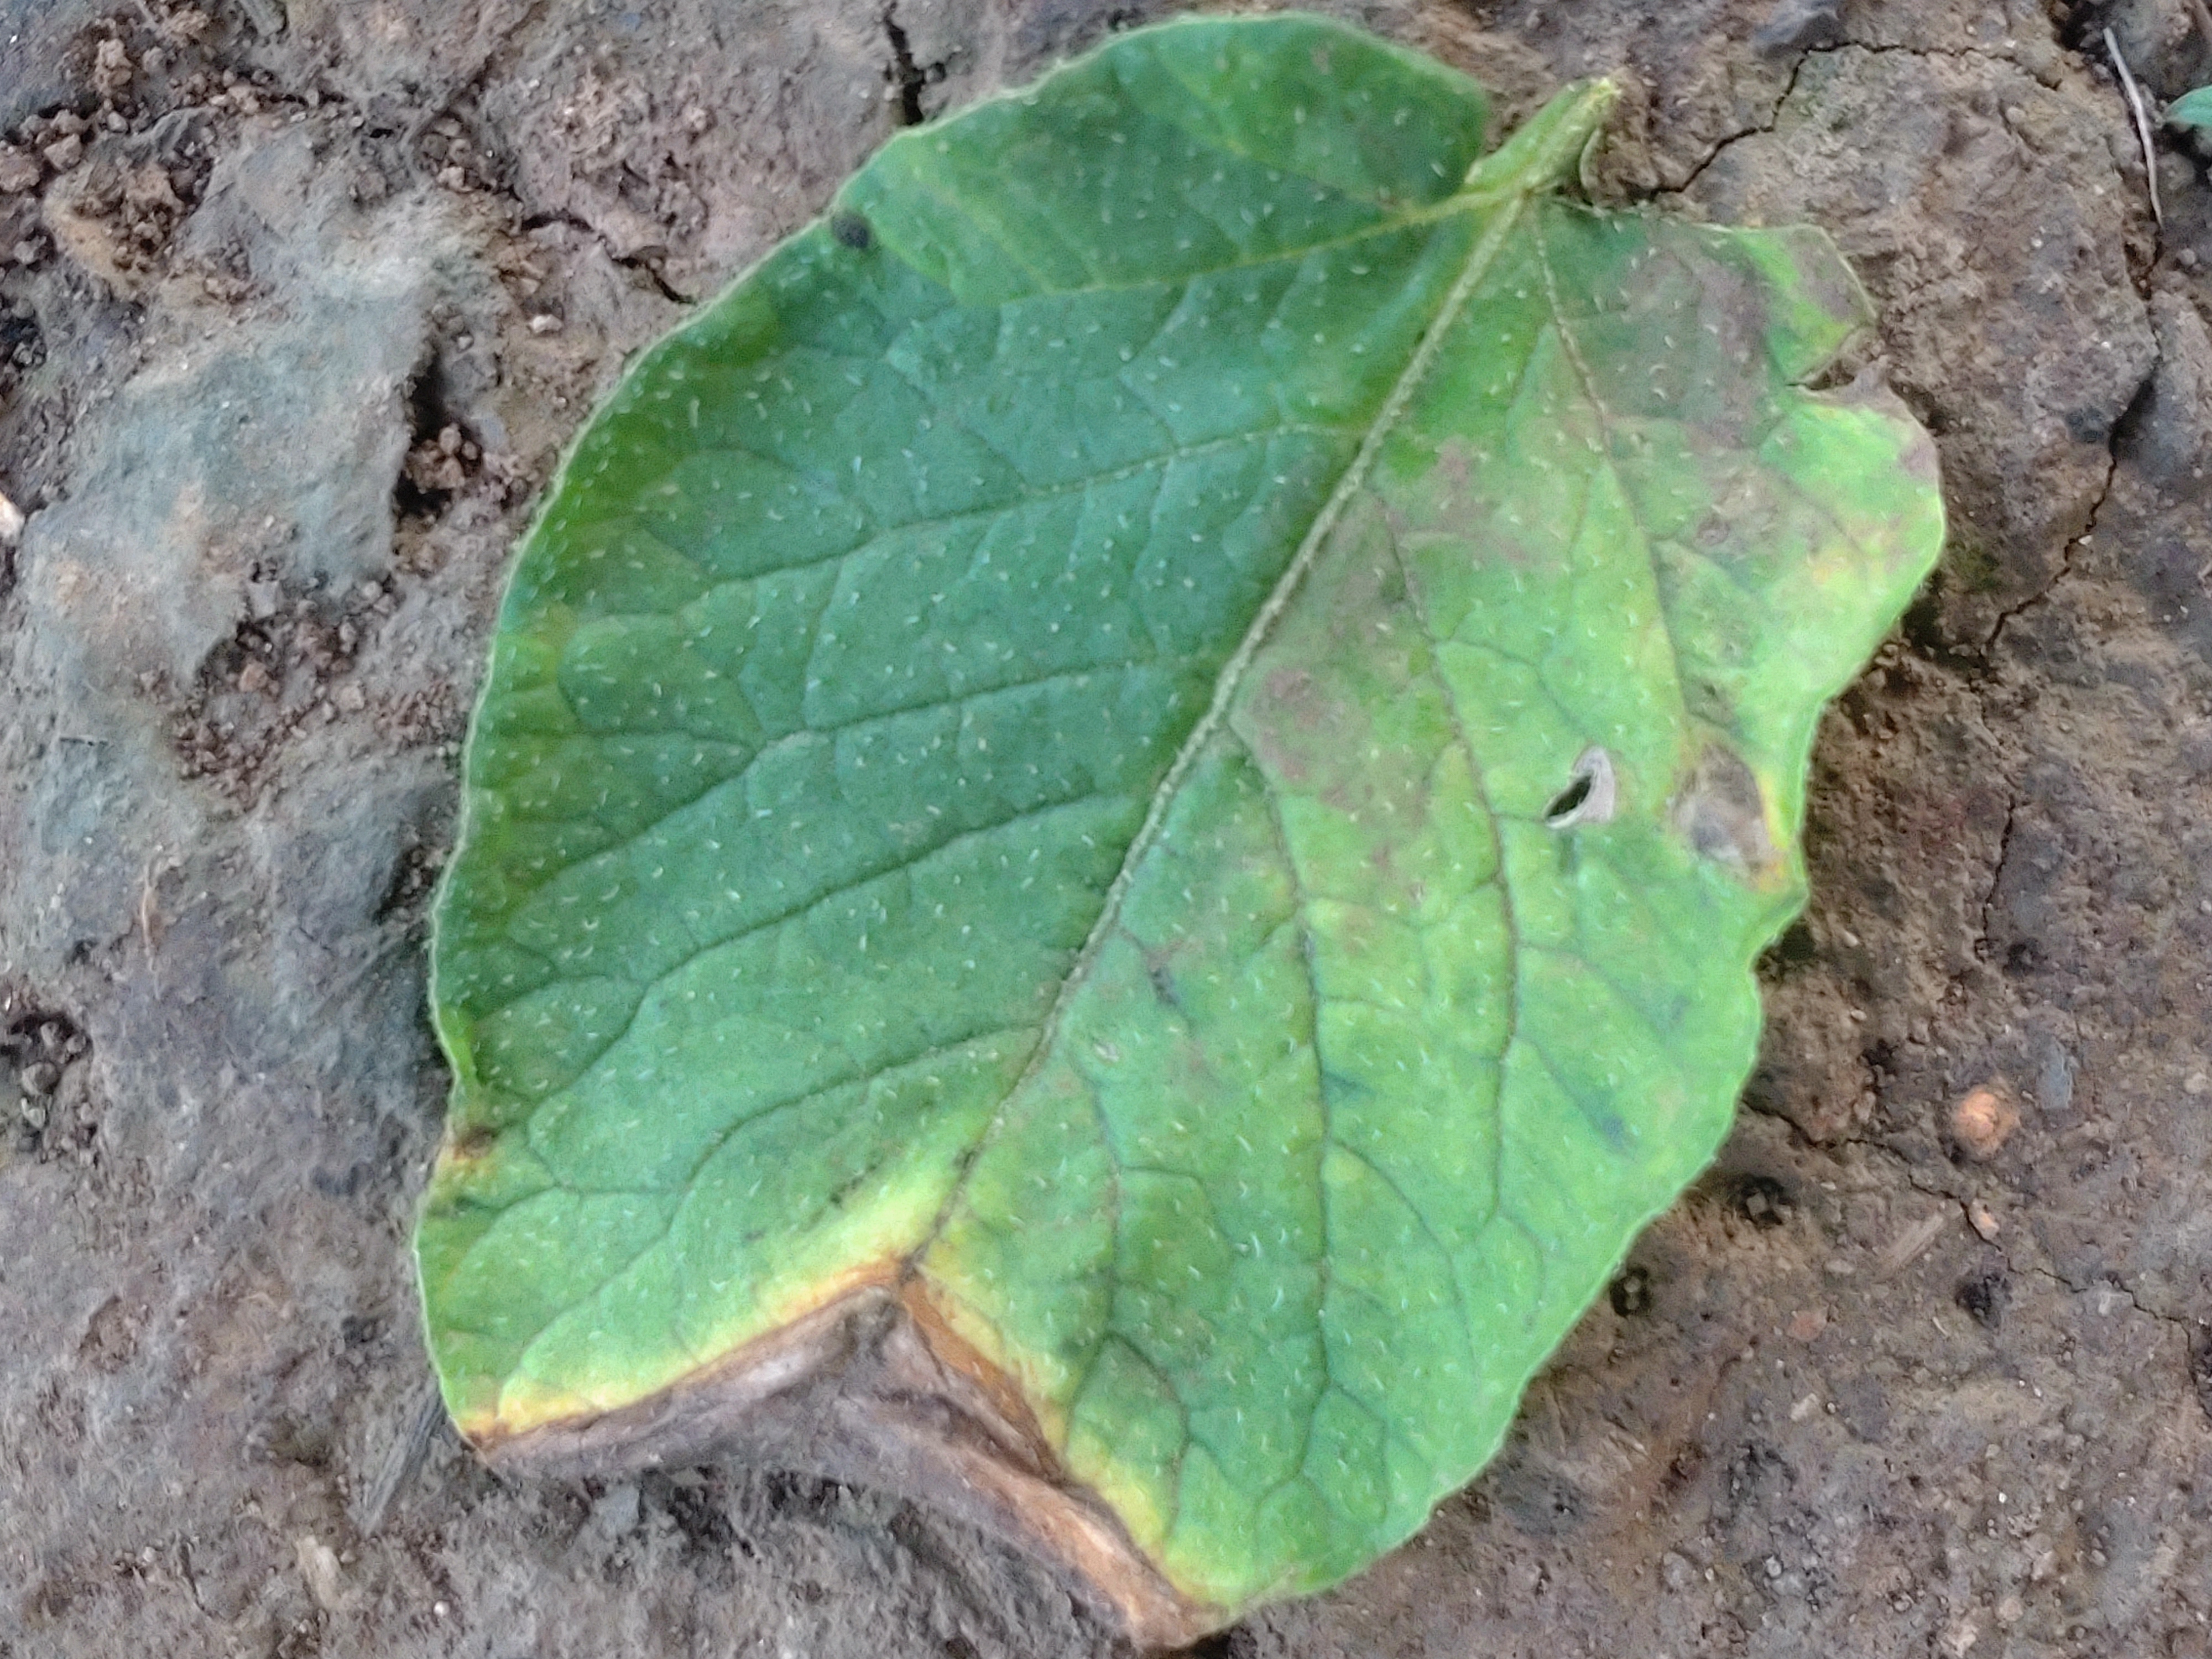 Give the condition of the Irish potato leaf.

early blight
